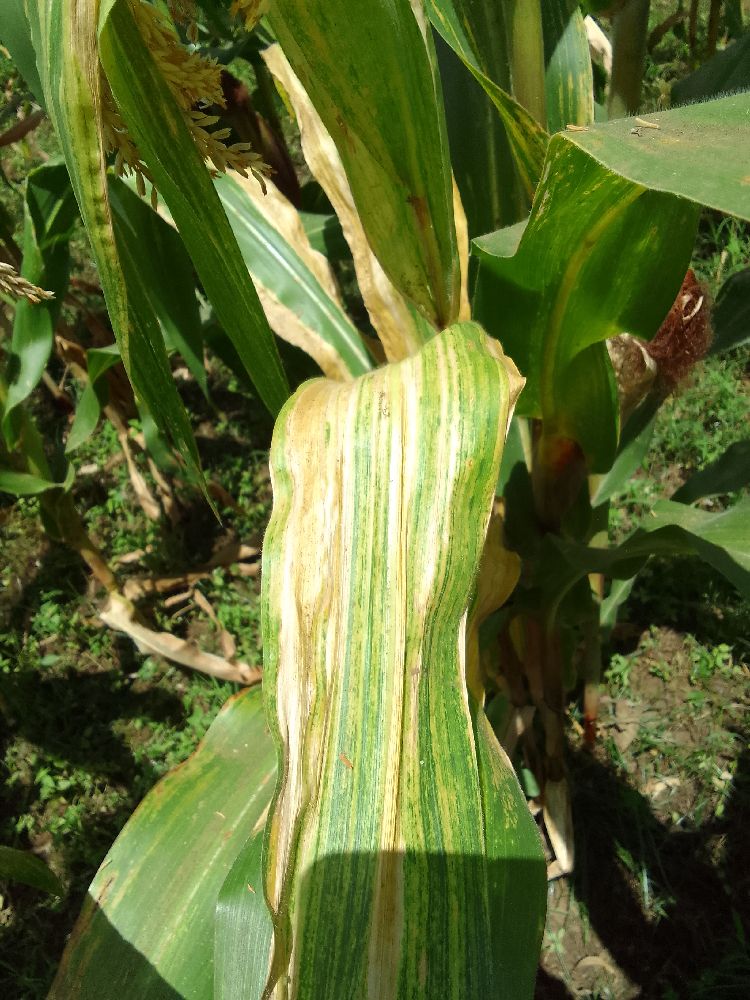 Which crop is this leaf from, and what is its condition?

maize, maize lethal necrosis
